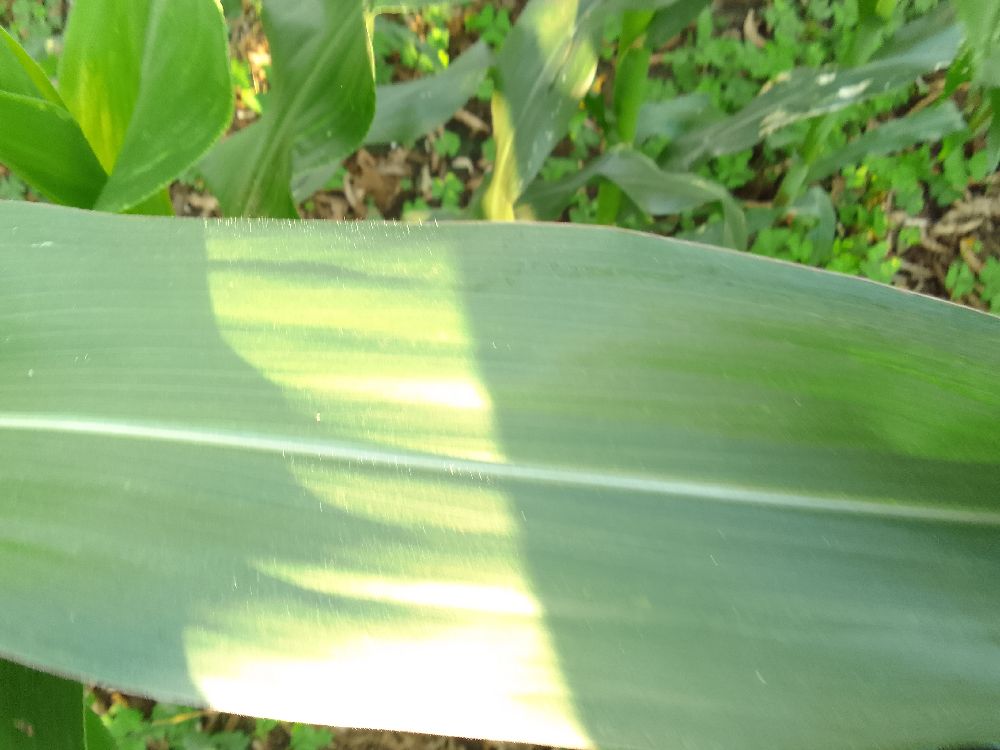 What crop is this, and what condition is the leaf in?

maize, healthy
